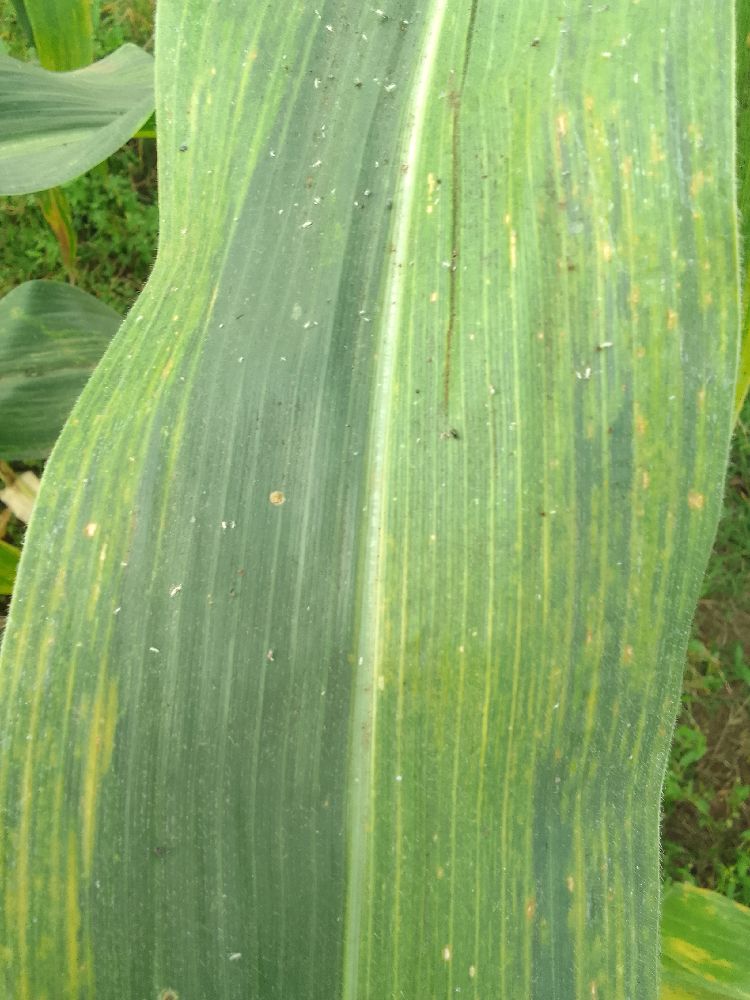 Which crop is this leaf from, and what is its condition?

maize, maize lethal necrosis
